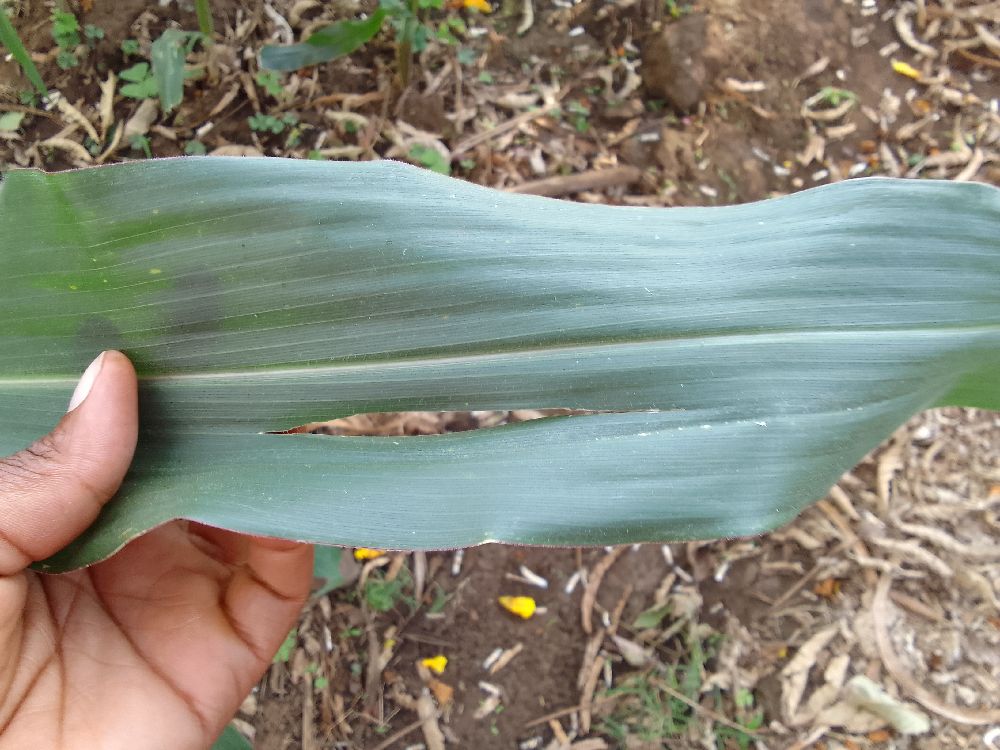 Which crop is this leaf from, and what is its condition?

maize, healthy
